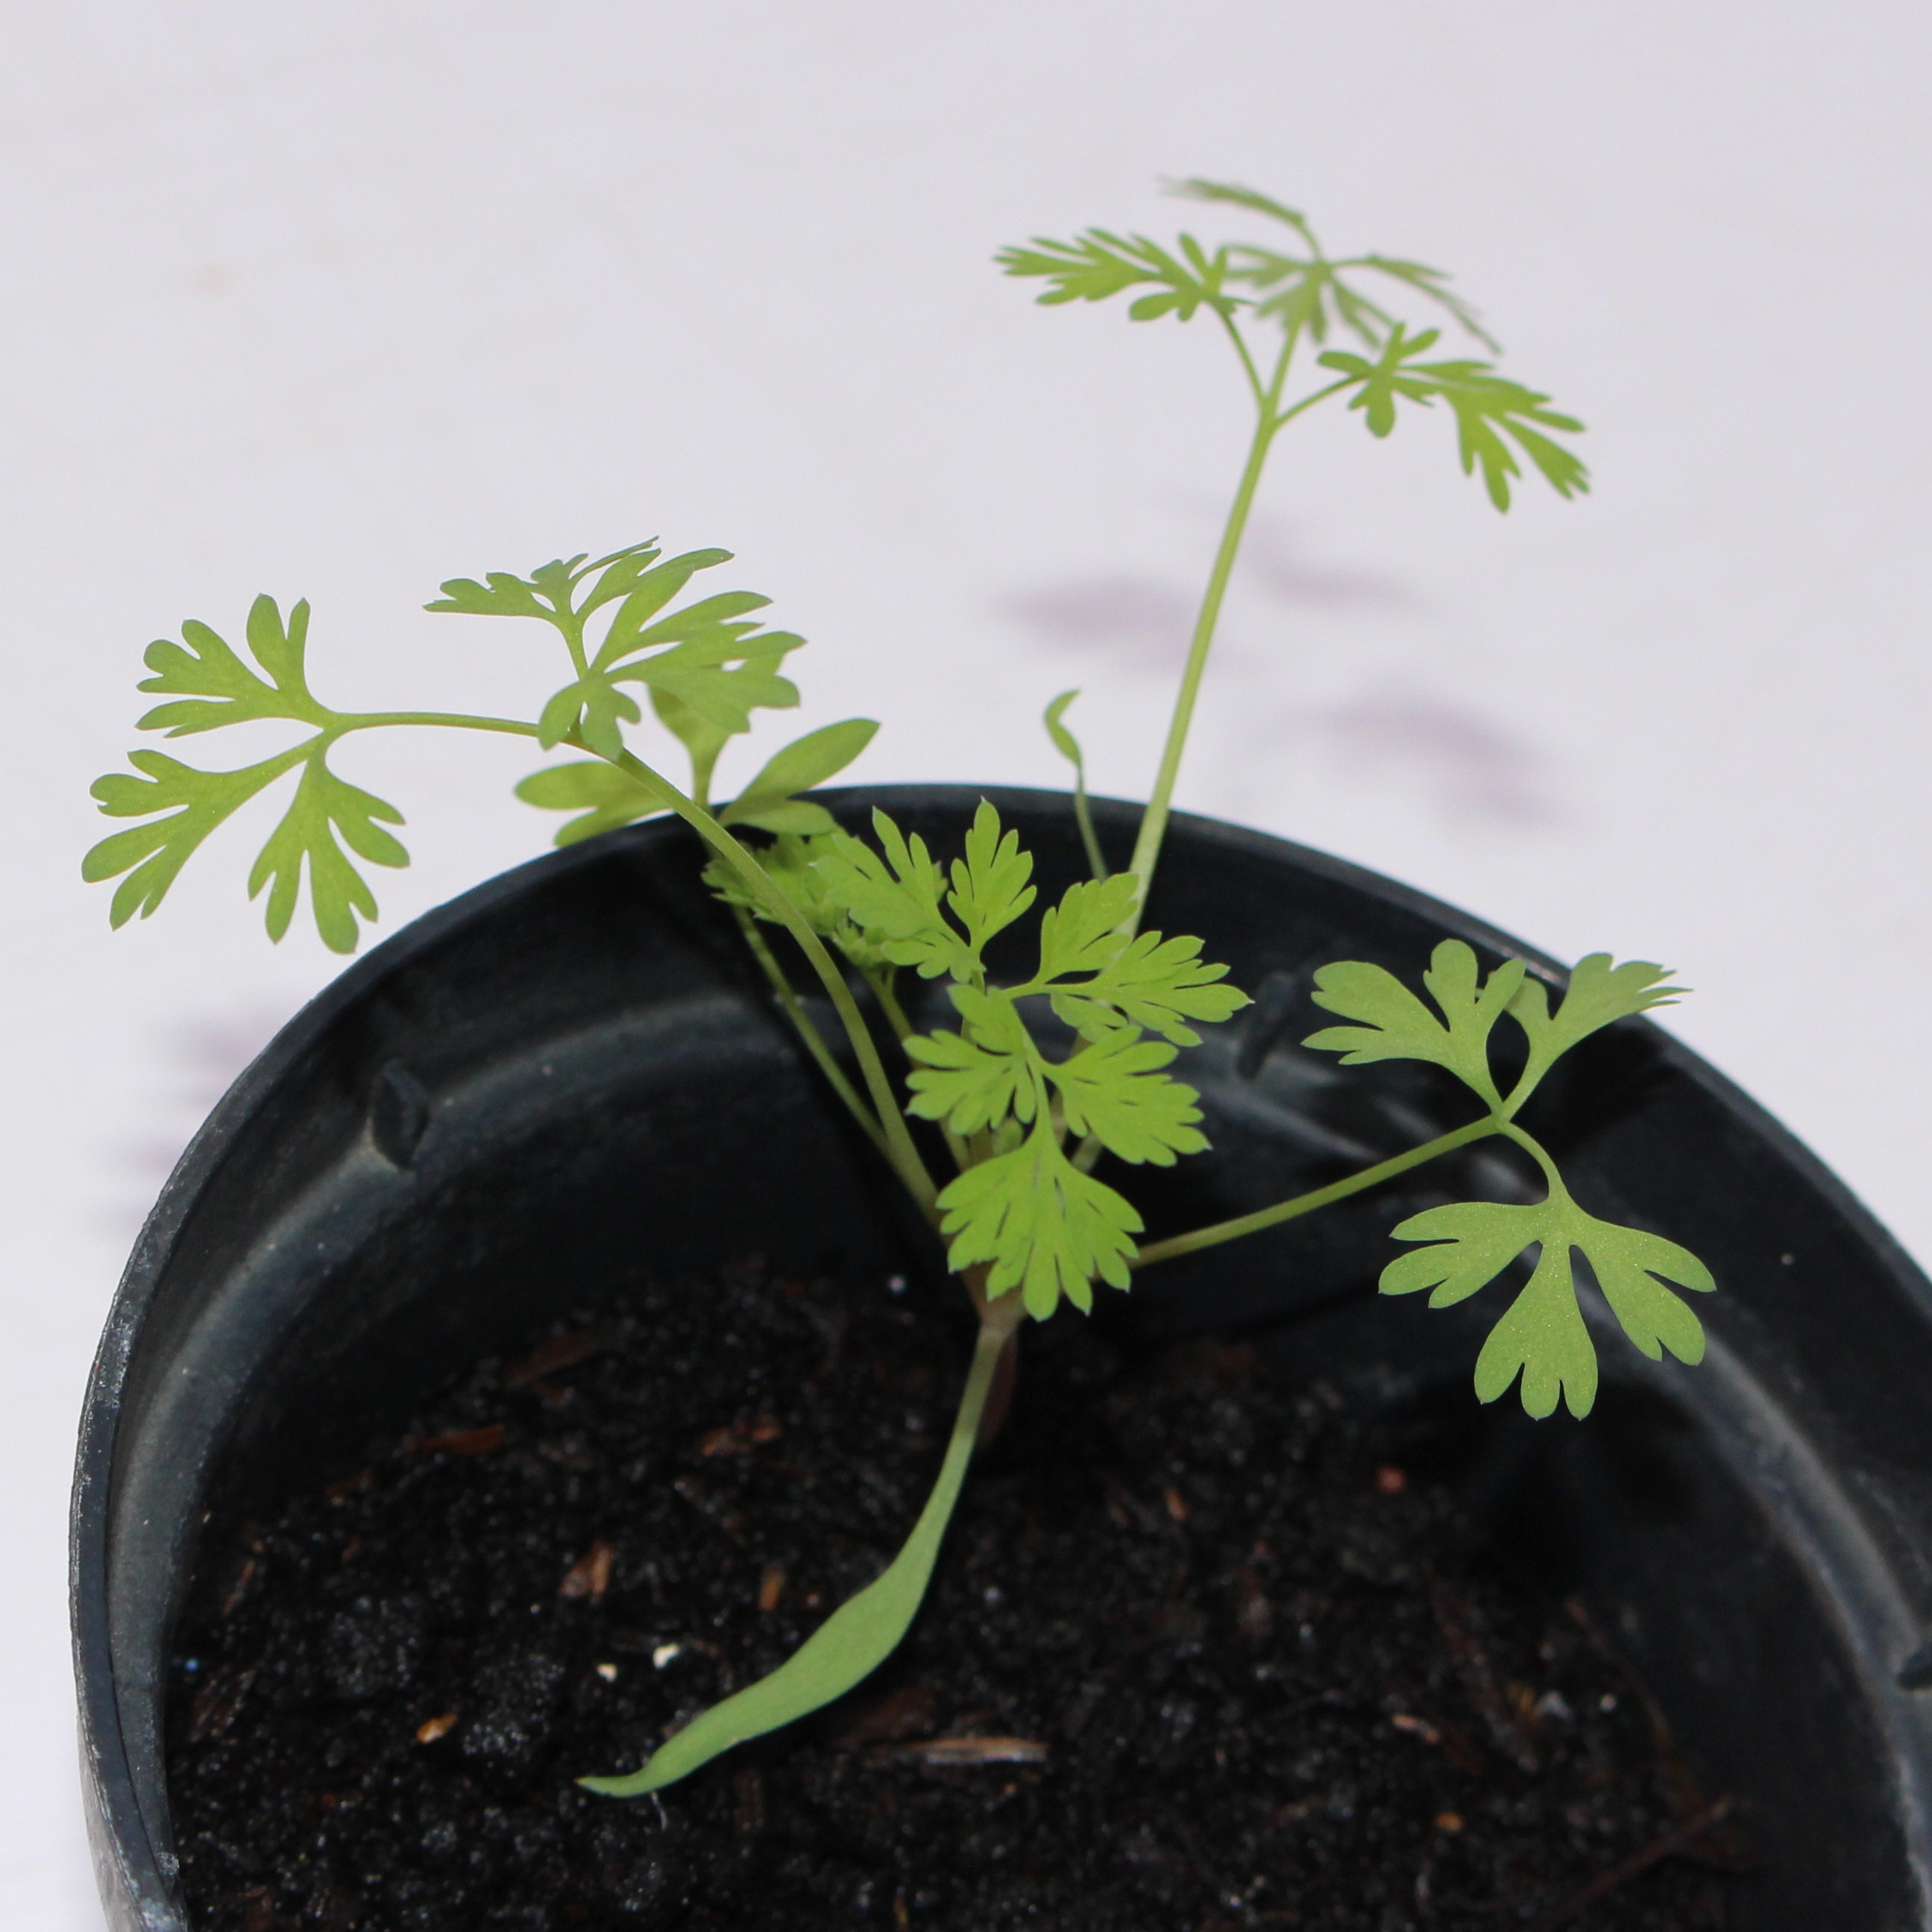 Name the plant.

Fumaria officinalis
